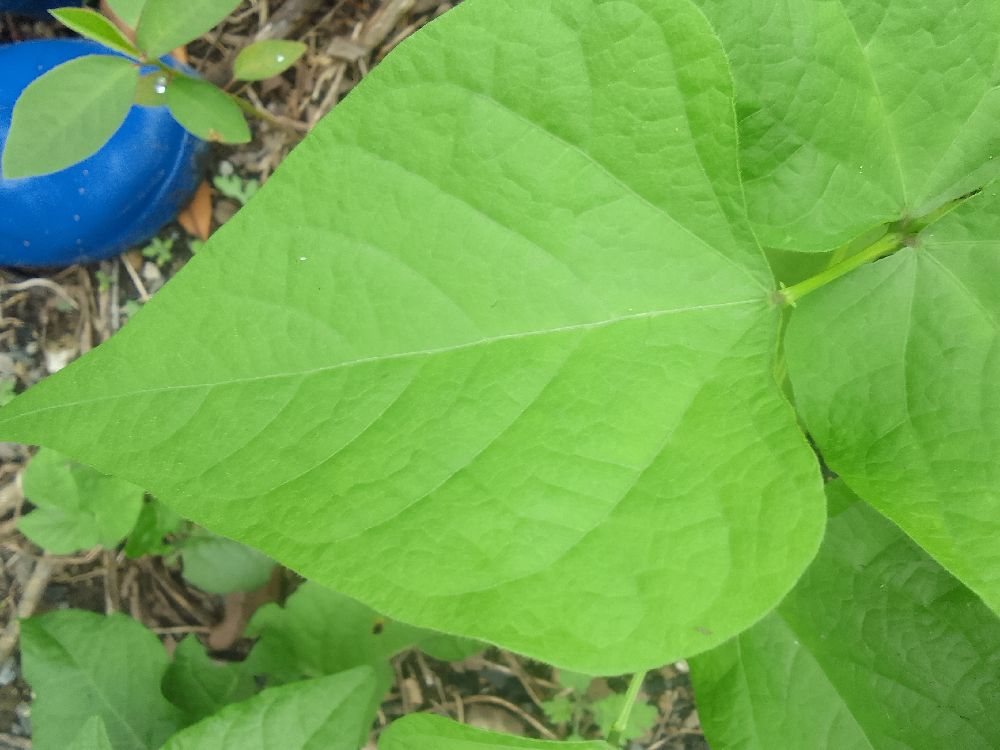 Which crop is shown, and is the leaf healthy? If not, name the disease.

common bean, healthy
